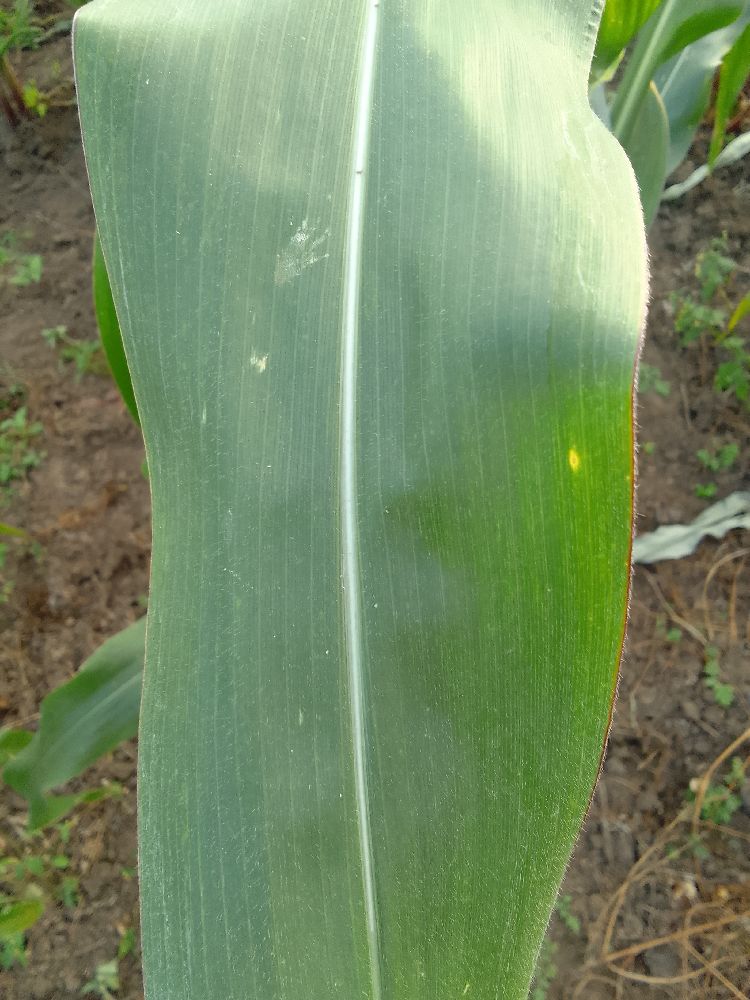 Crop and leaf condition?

maize, healthy
